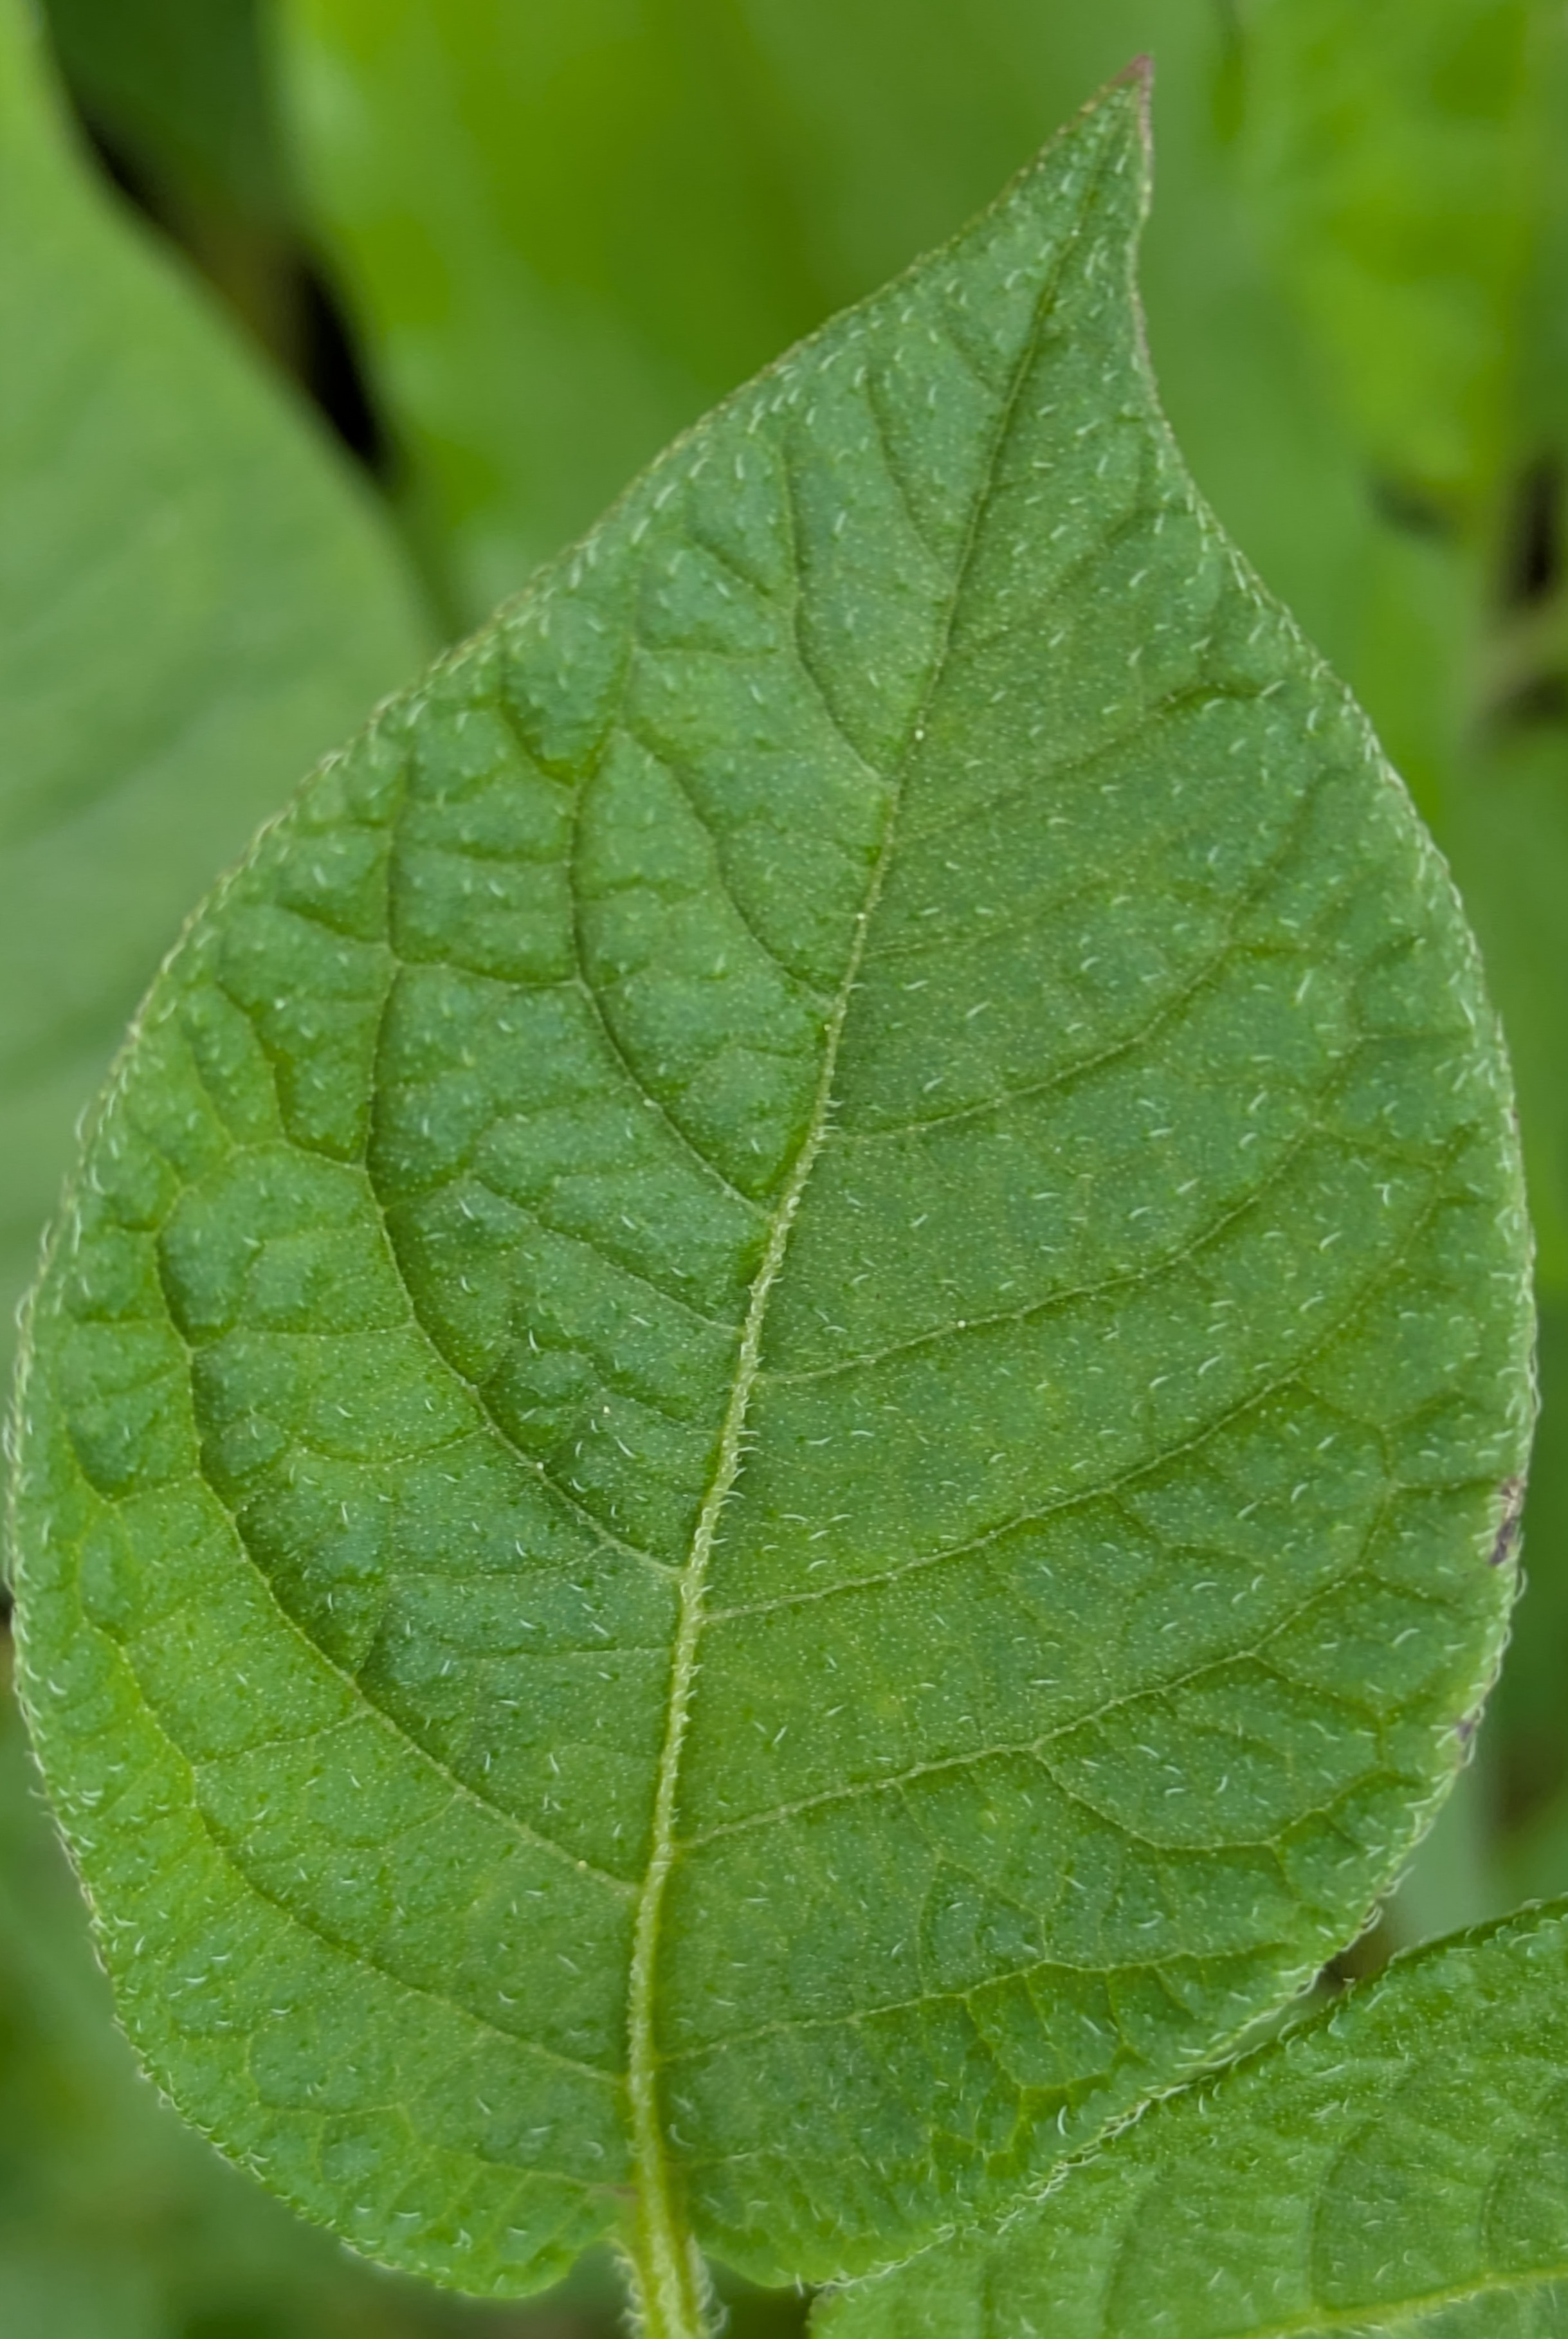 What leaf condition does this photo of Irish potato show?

healthy
